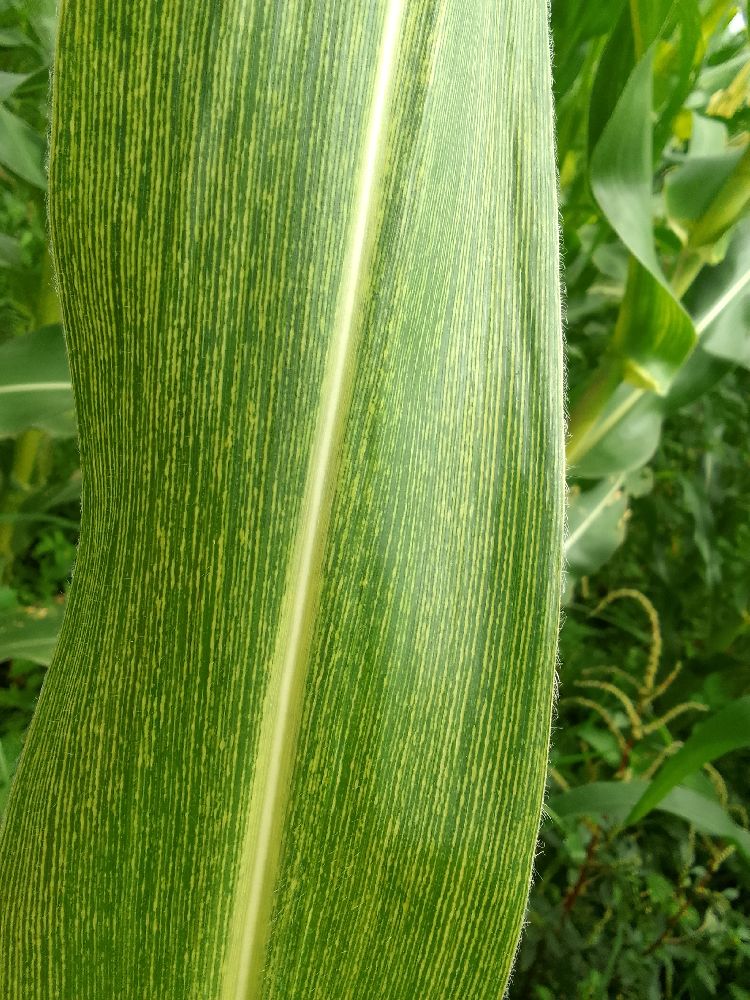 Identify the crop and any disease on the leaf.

maize, maize streak virus
